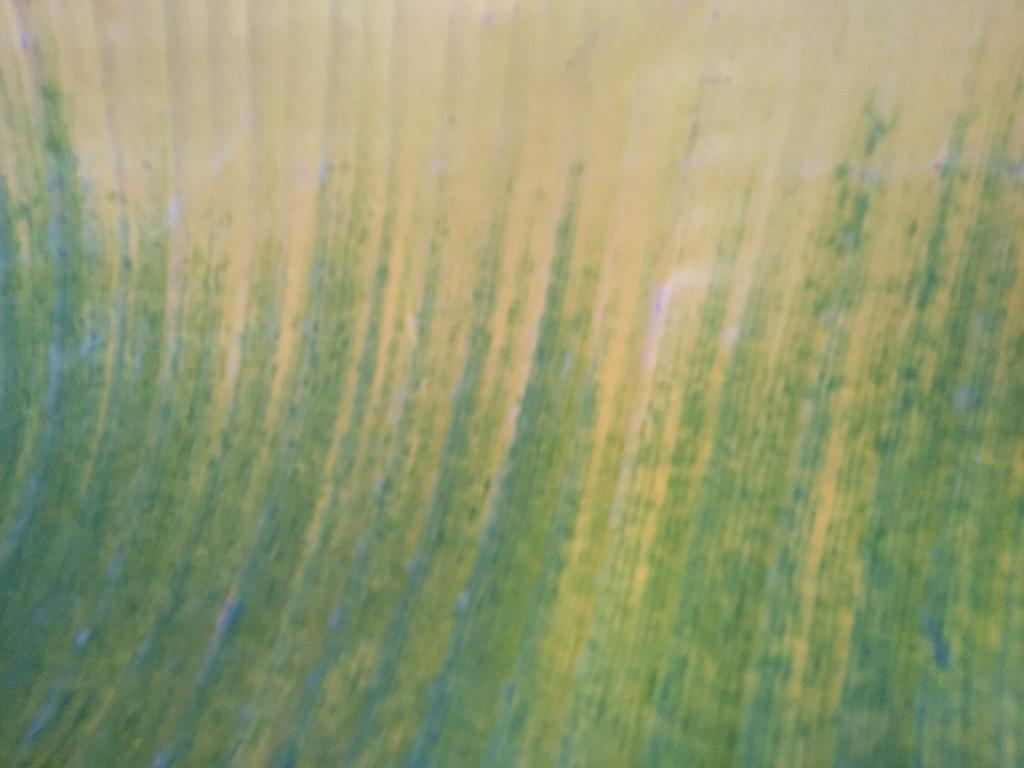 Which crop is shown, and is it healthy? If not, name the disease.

banana, fusarium wilt race 1
